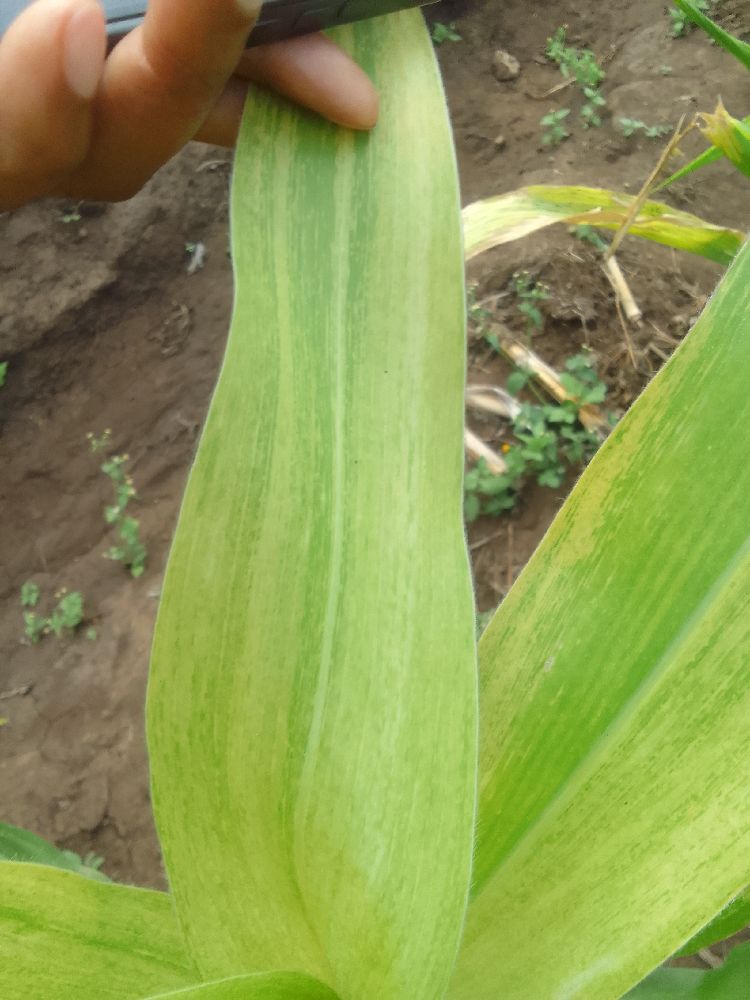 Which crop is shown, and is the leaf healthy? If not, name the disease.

maize, maize lethal necrosis
